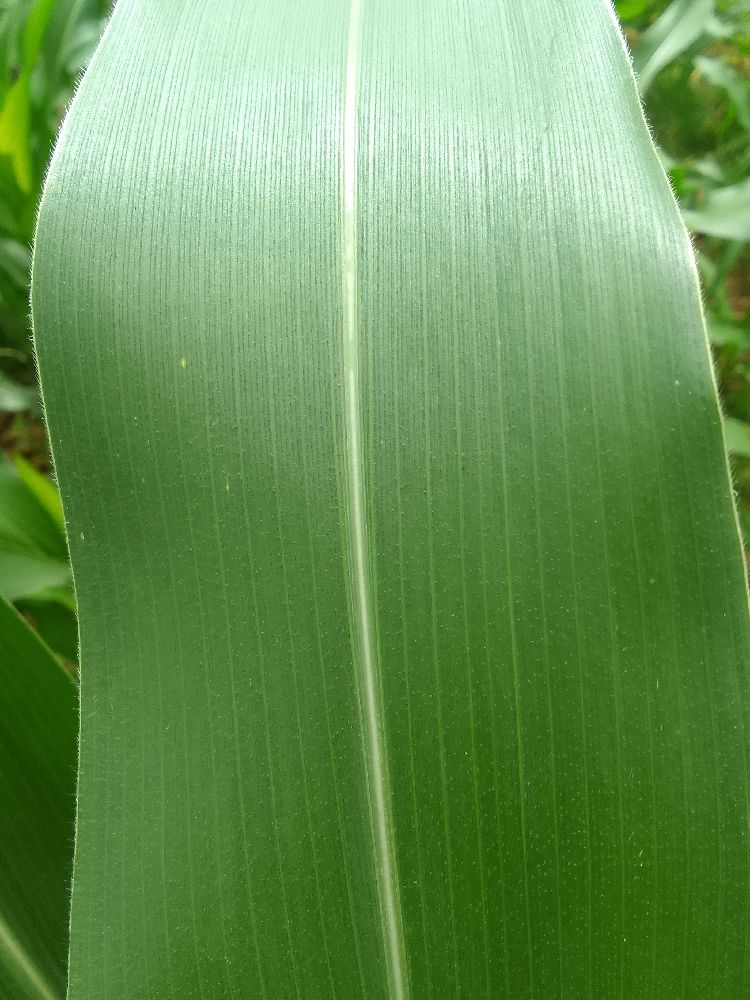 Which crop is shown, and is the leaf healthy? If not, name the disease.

maize, healthy
